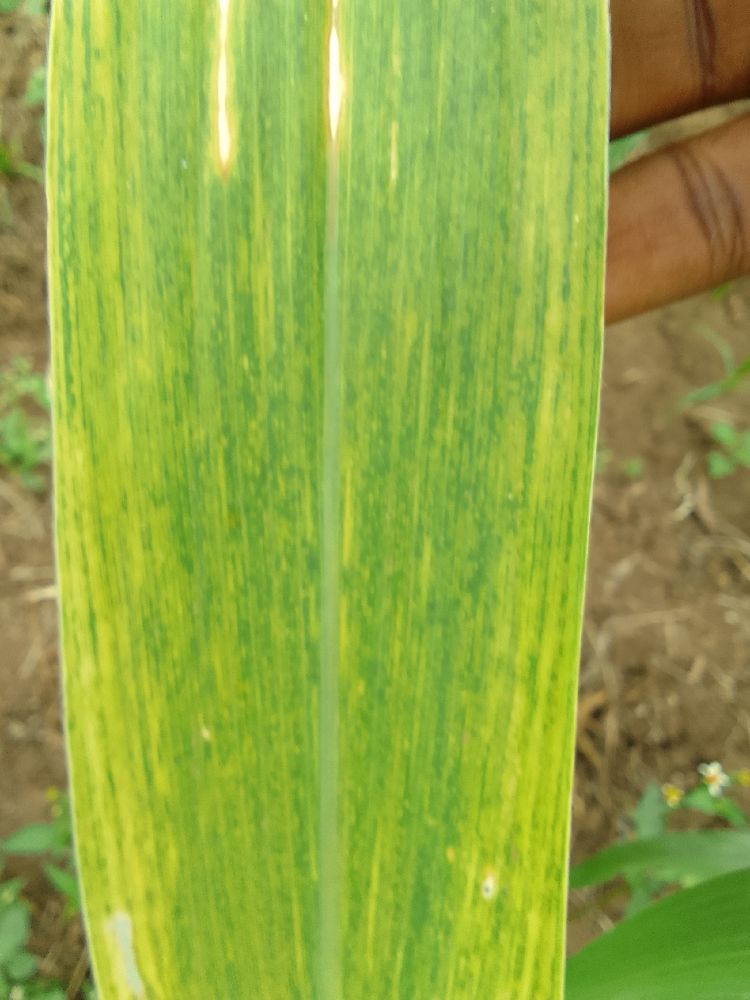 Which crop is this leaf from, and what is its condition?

maize, maize lethal necrosis
